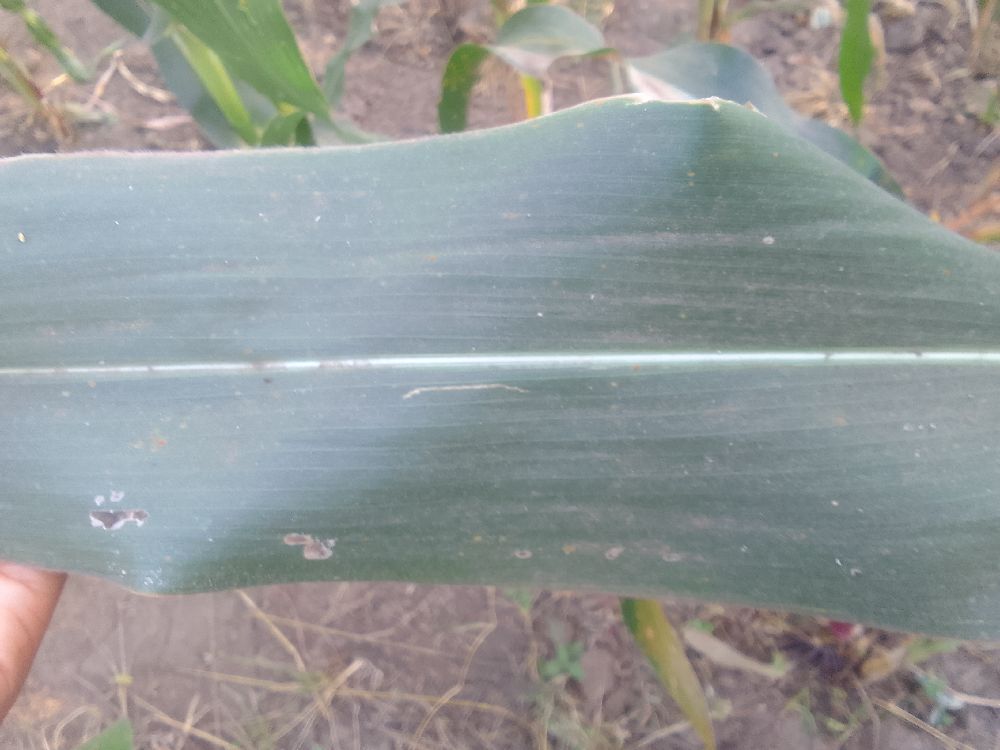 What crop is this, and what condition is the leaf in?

maize, healthy
